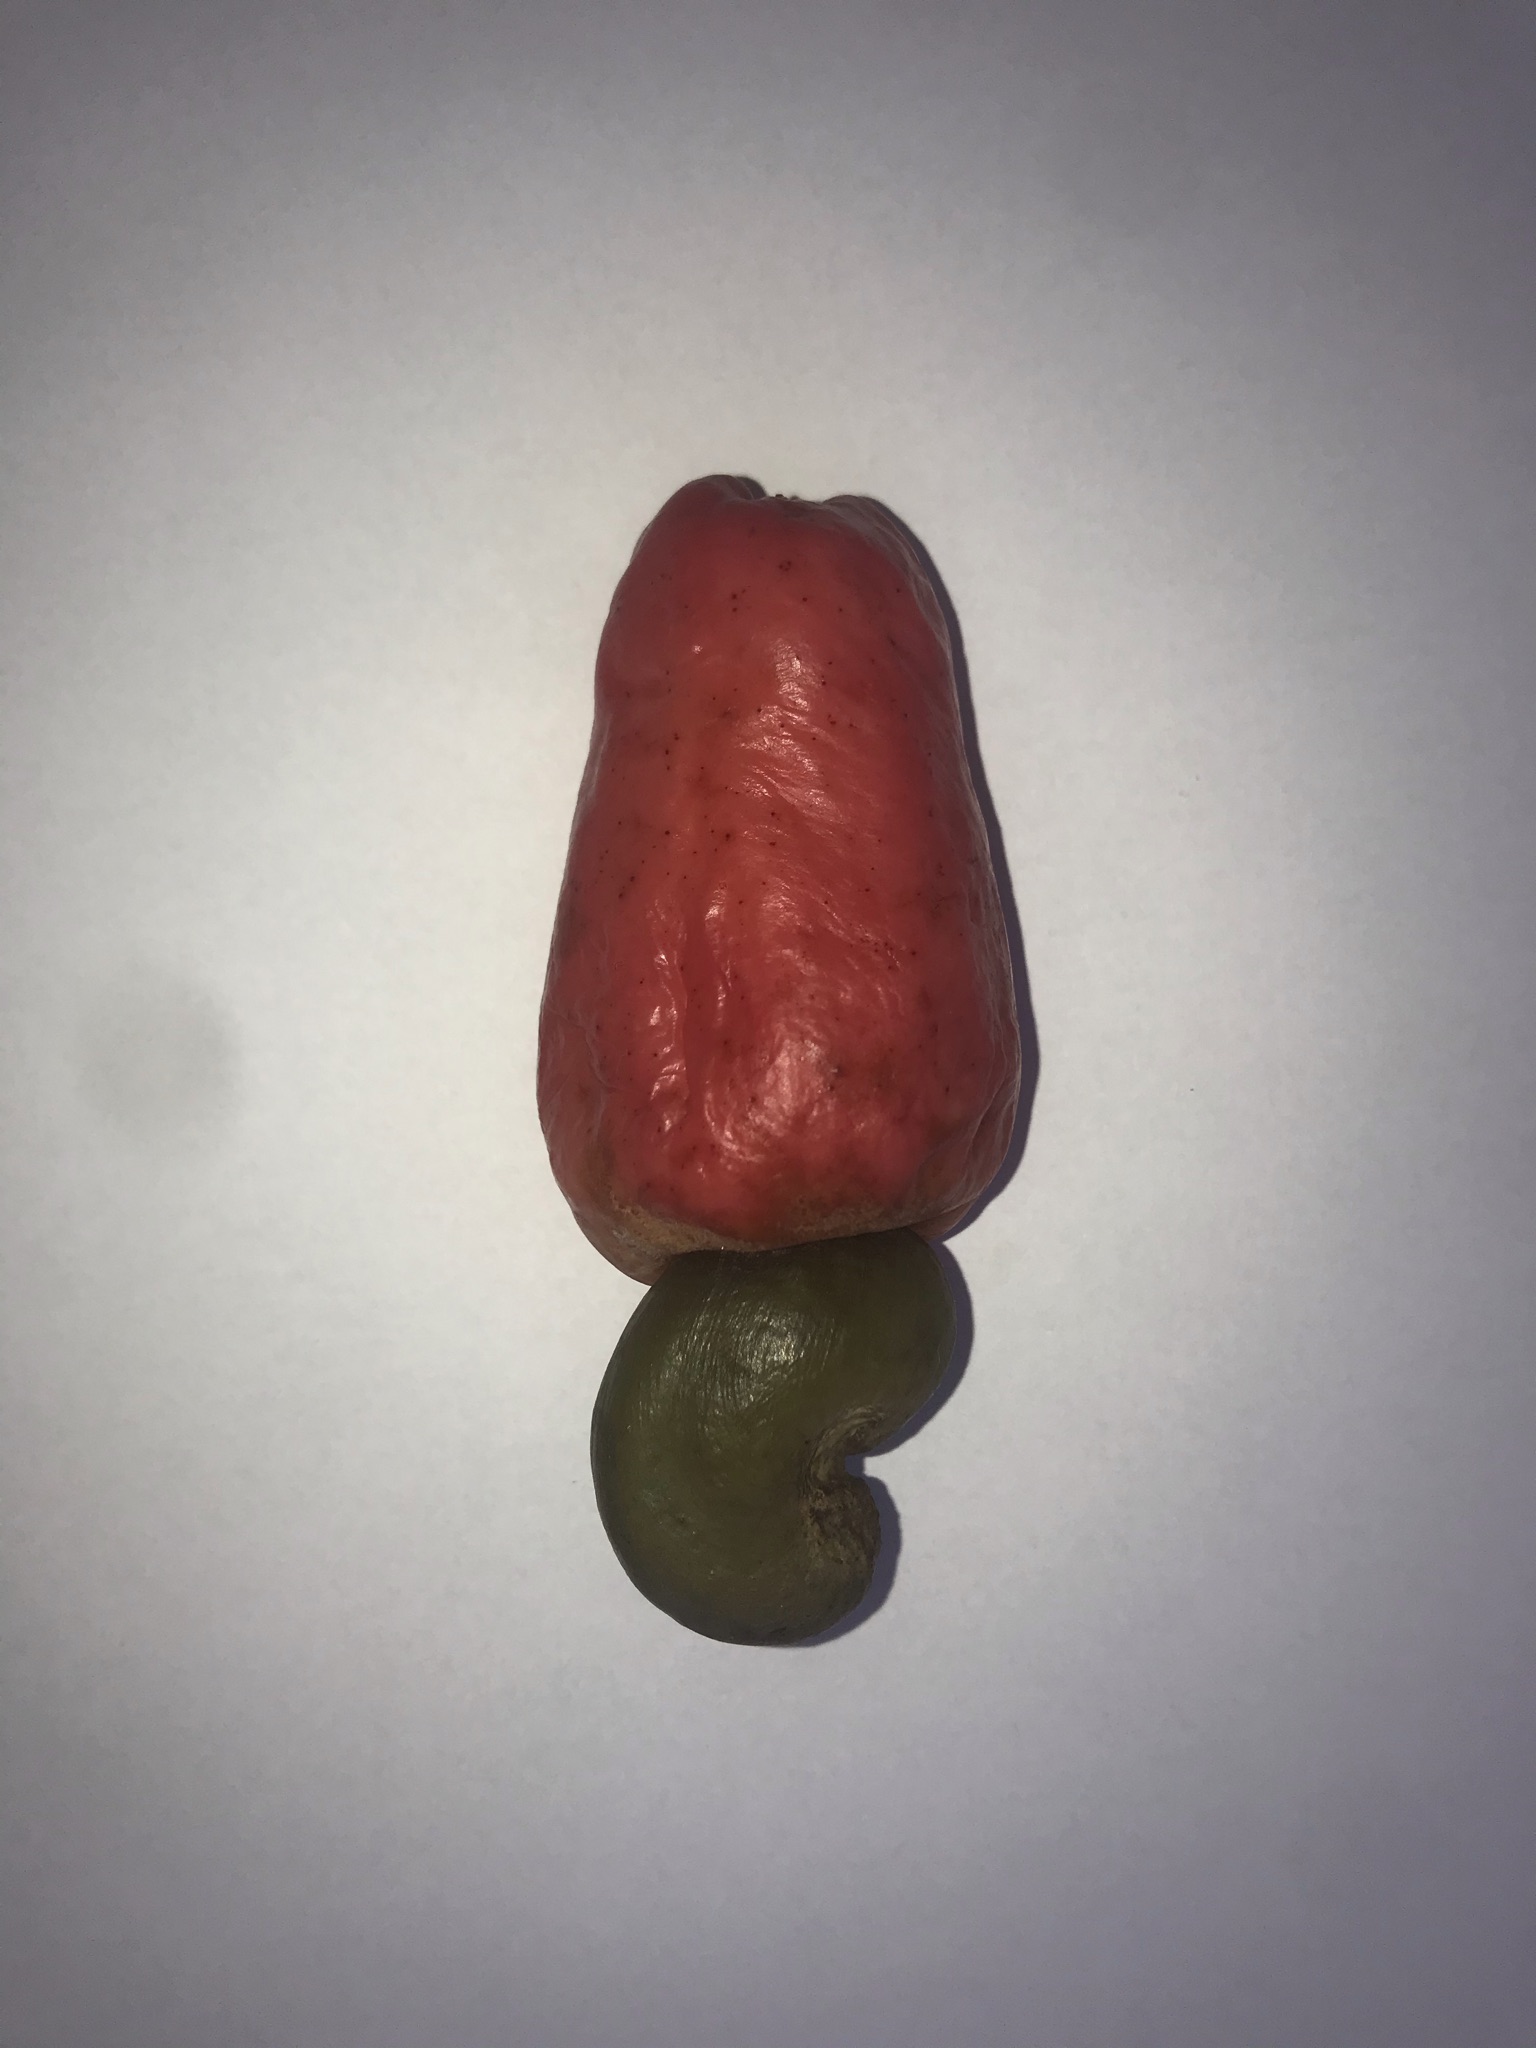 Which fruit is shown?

caju vermelho
